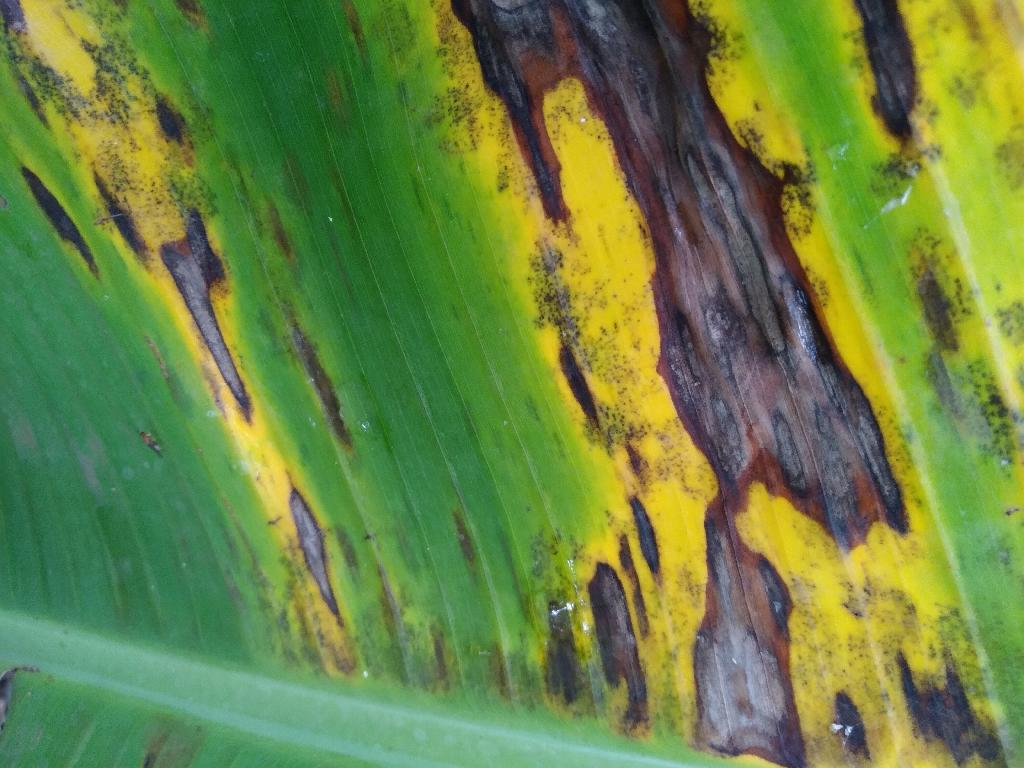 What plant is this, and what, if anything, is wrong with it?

banana, black sigatoka
